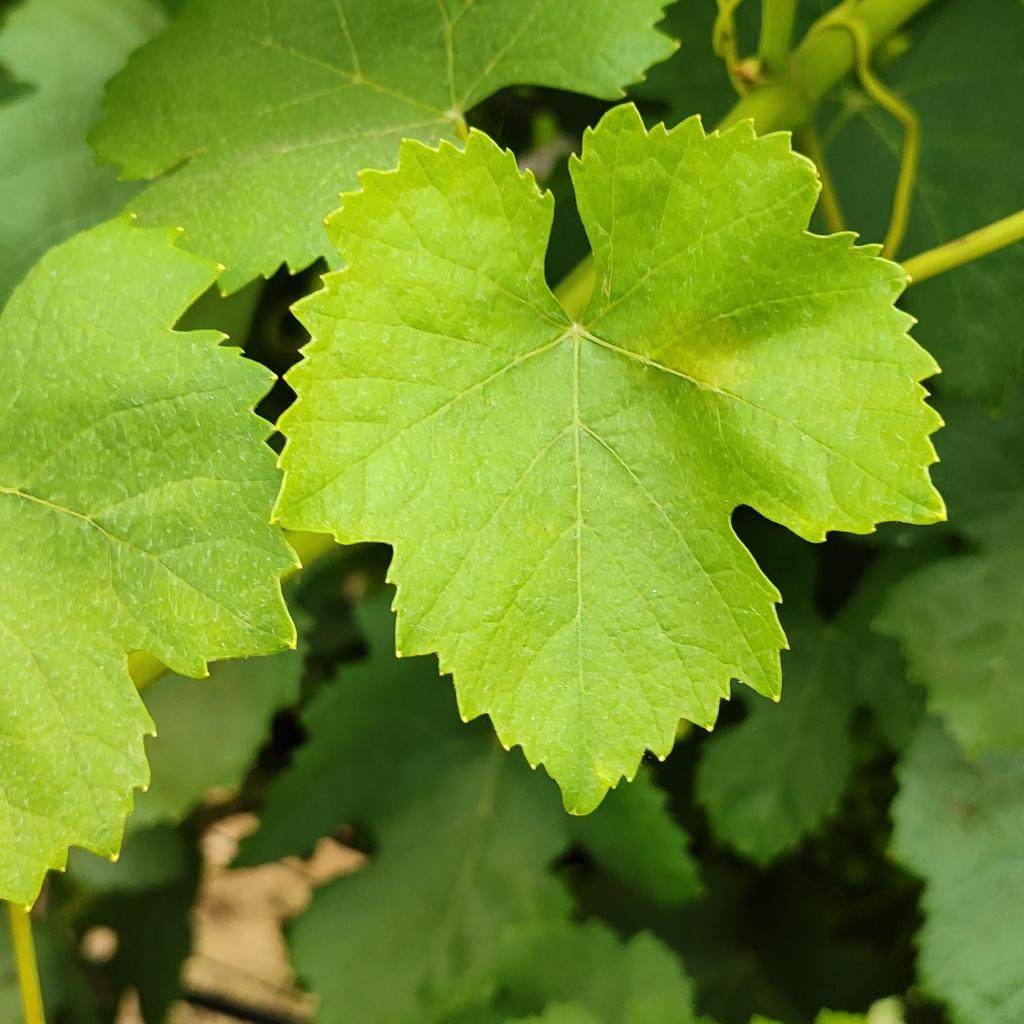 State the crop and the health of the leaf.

grapevine, downy mildew
